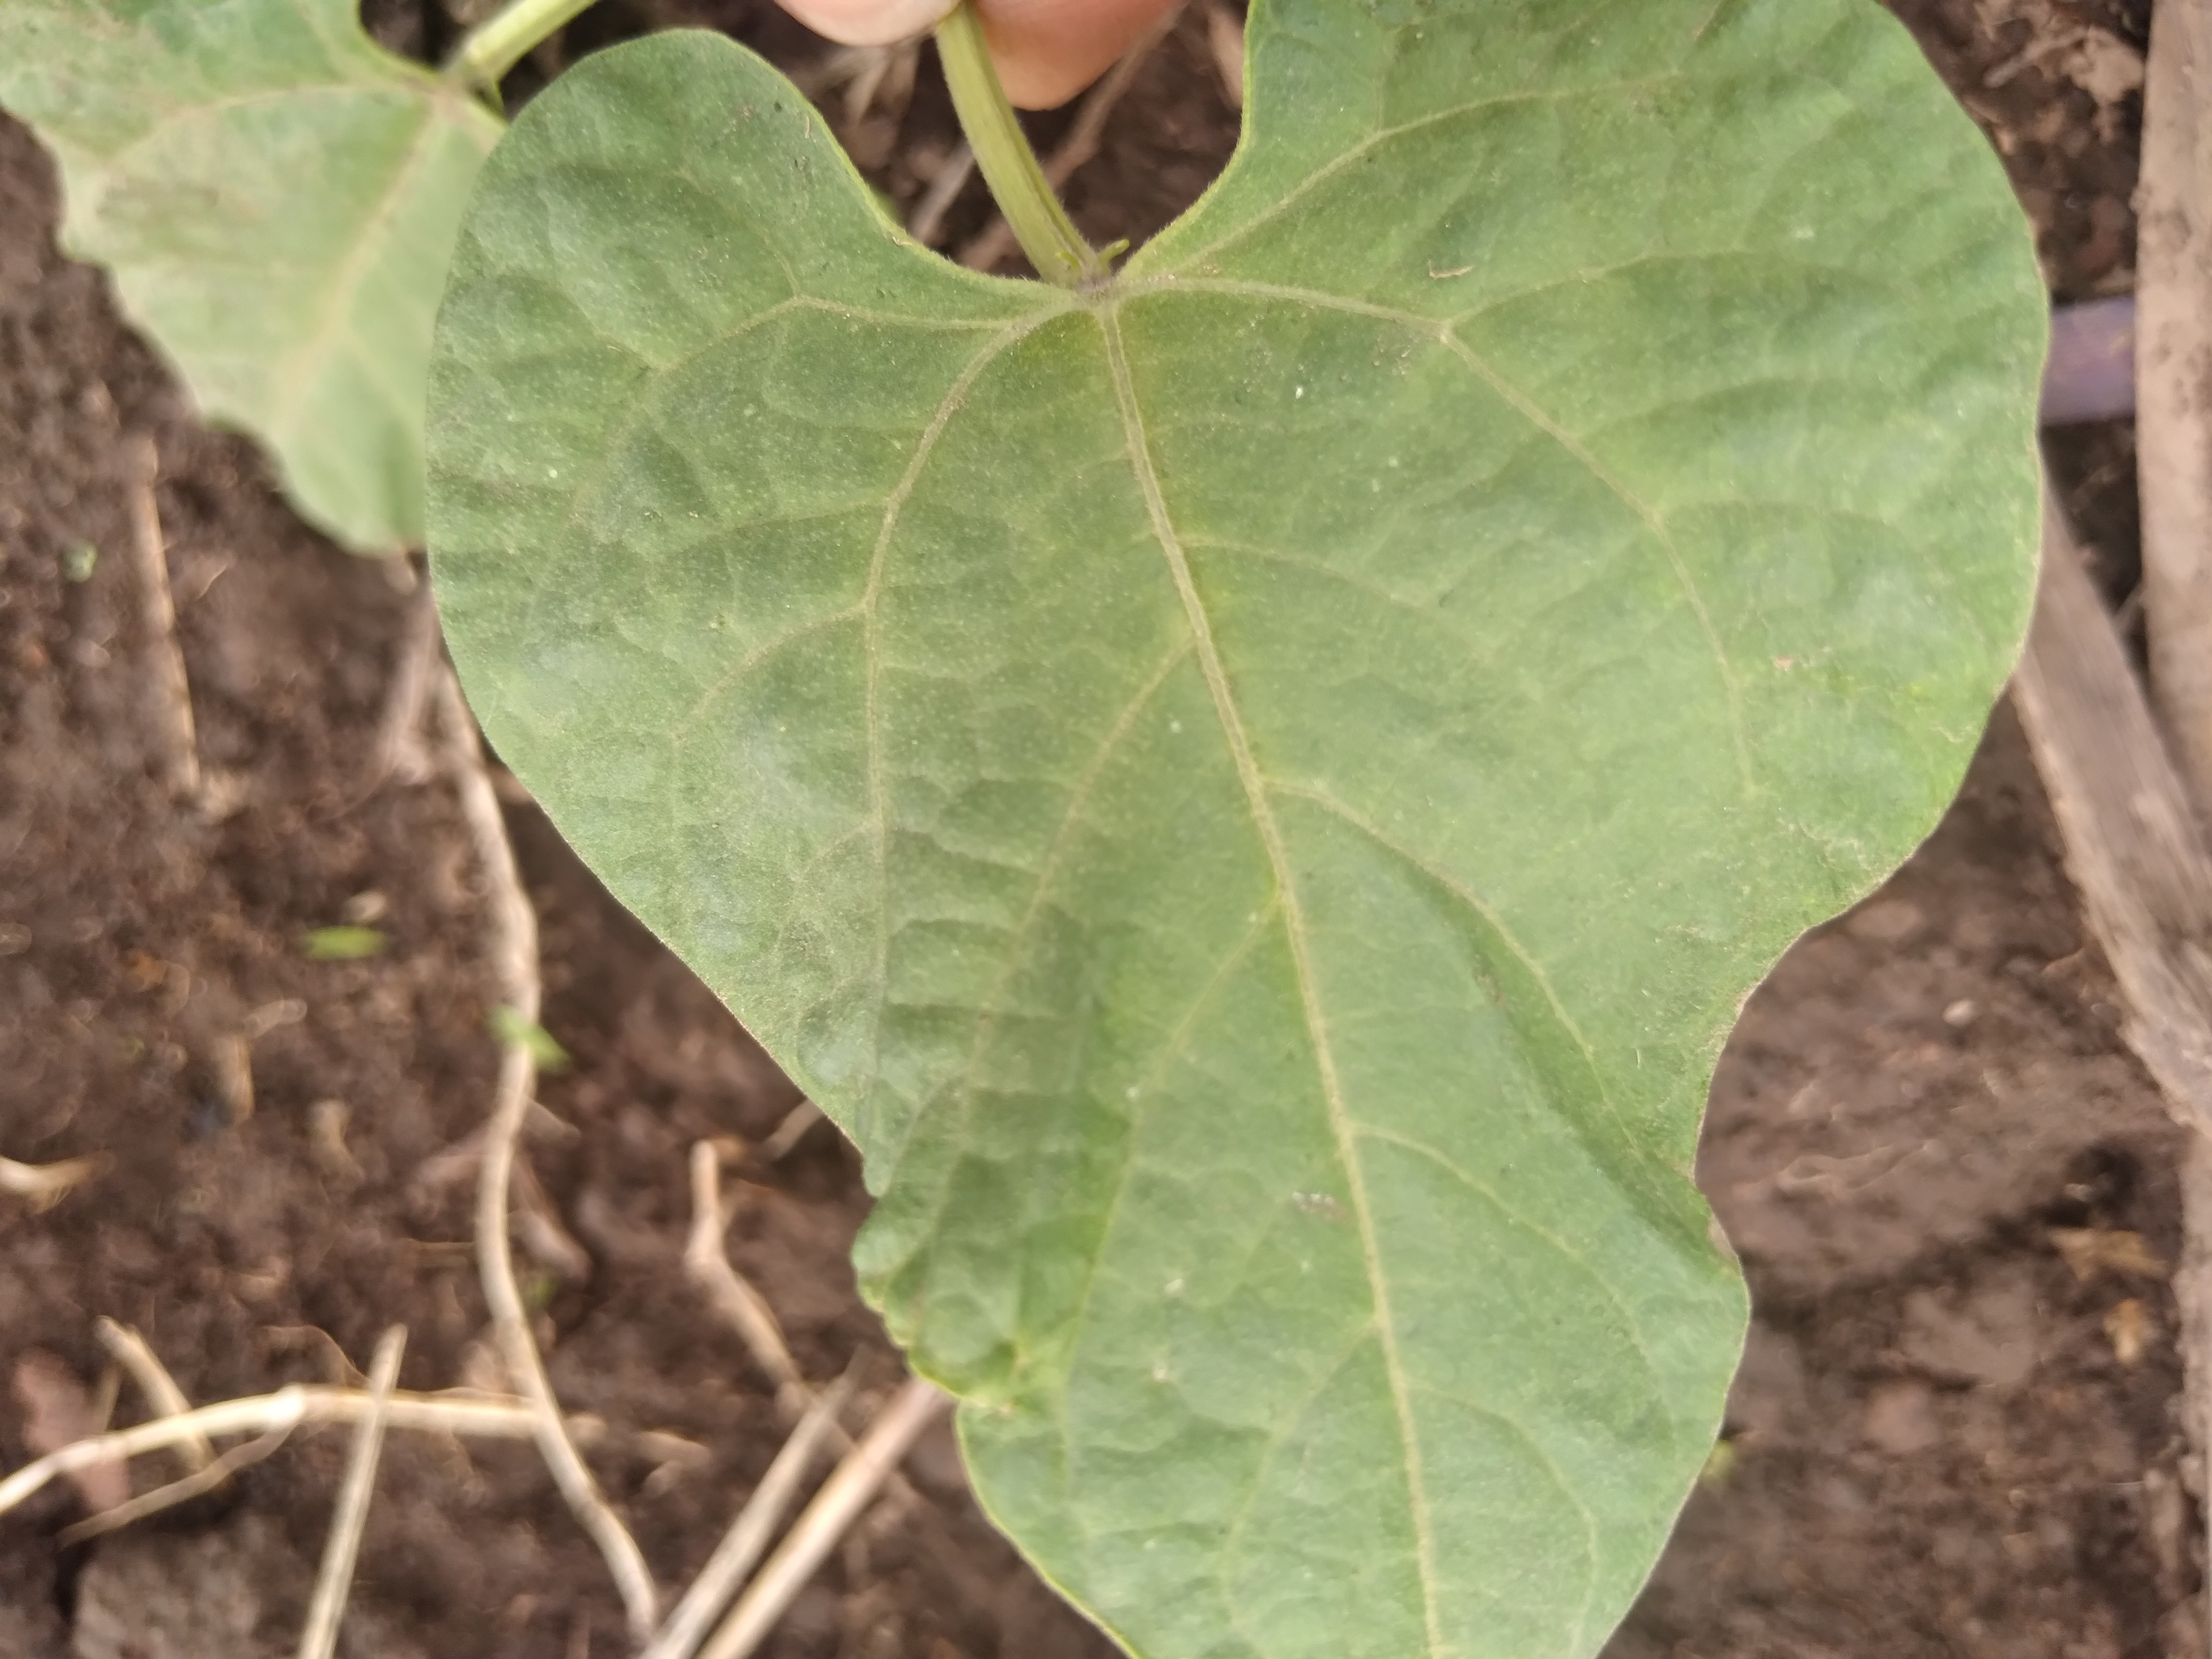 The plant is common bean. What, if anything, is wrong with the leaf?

healthy
